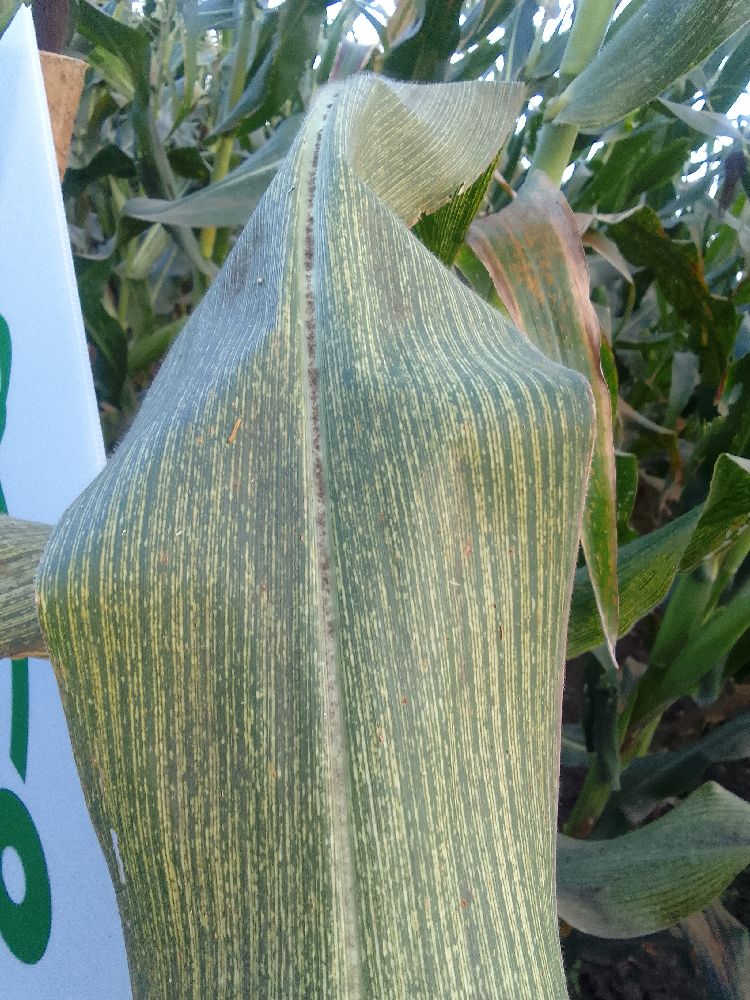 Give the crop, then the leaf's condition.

maize, maize streak virus
